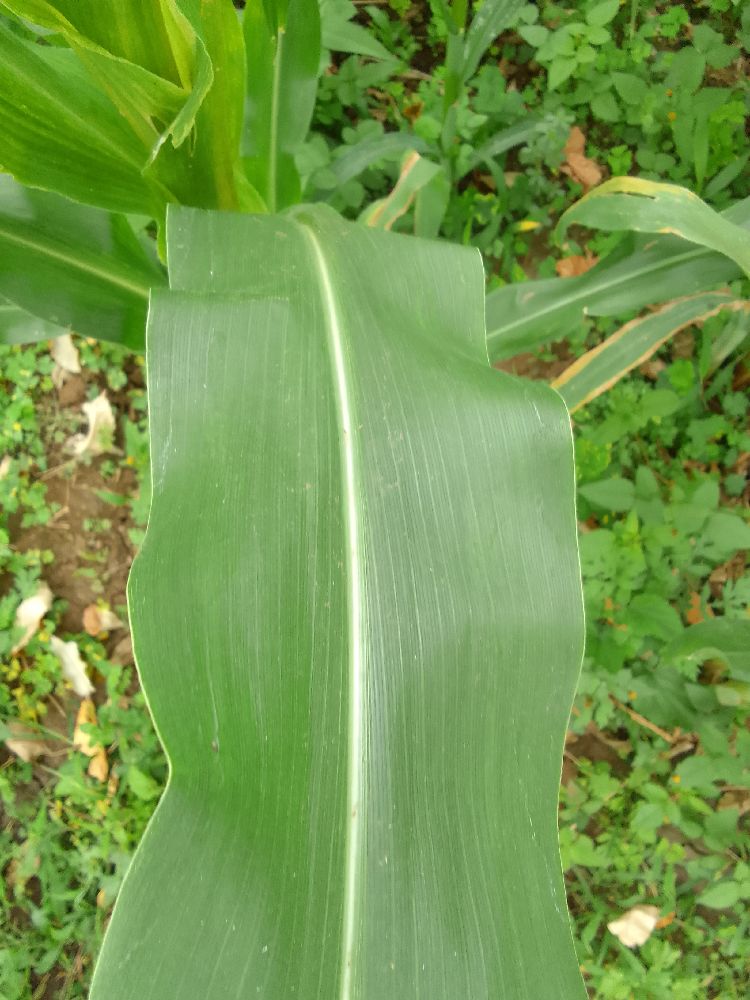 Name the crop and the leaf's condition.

maize, healthy
